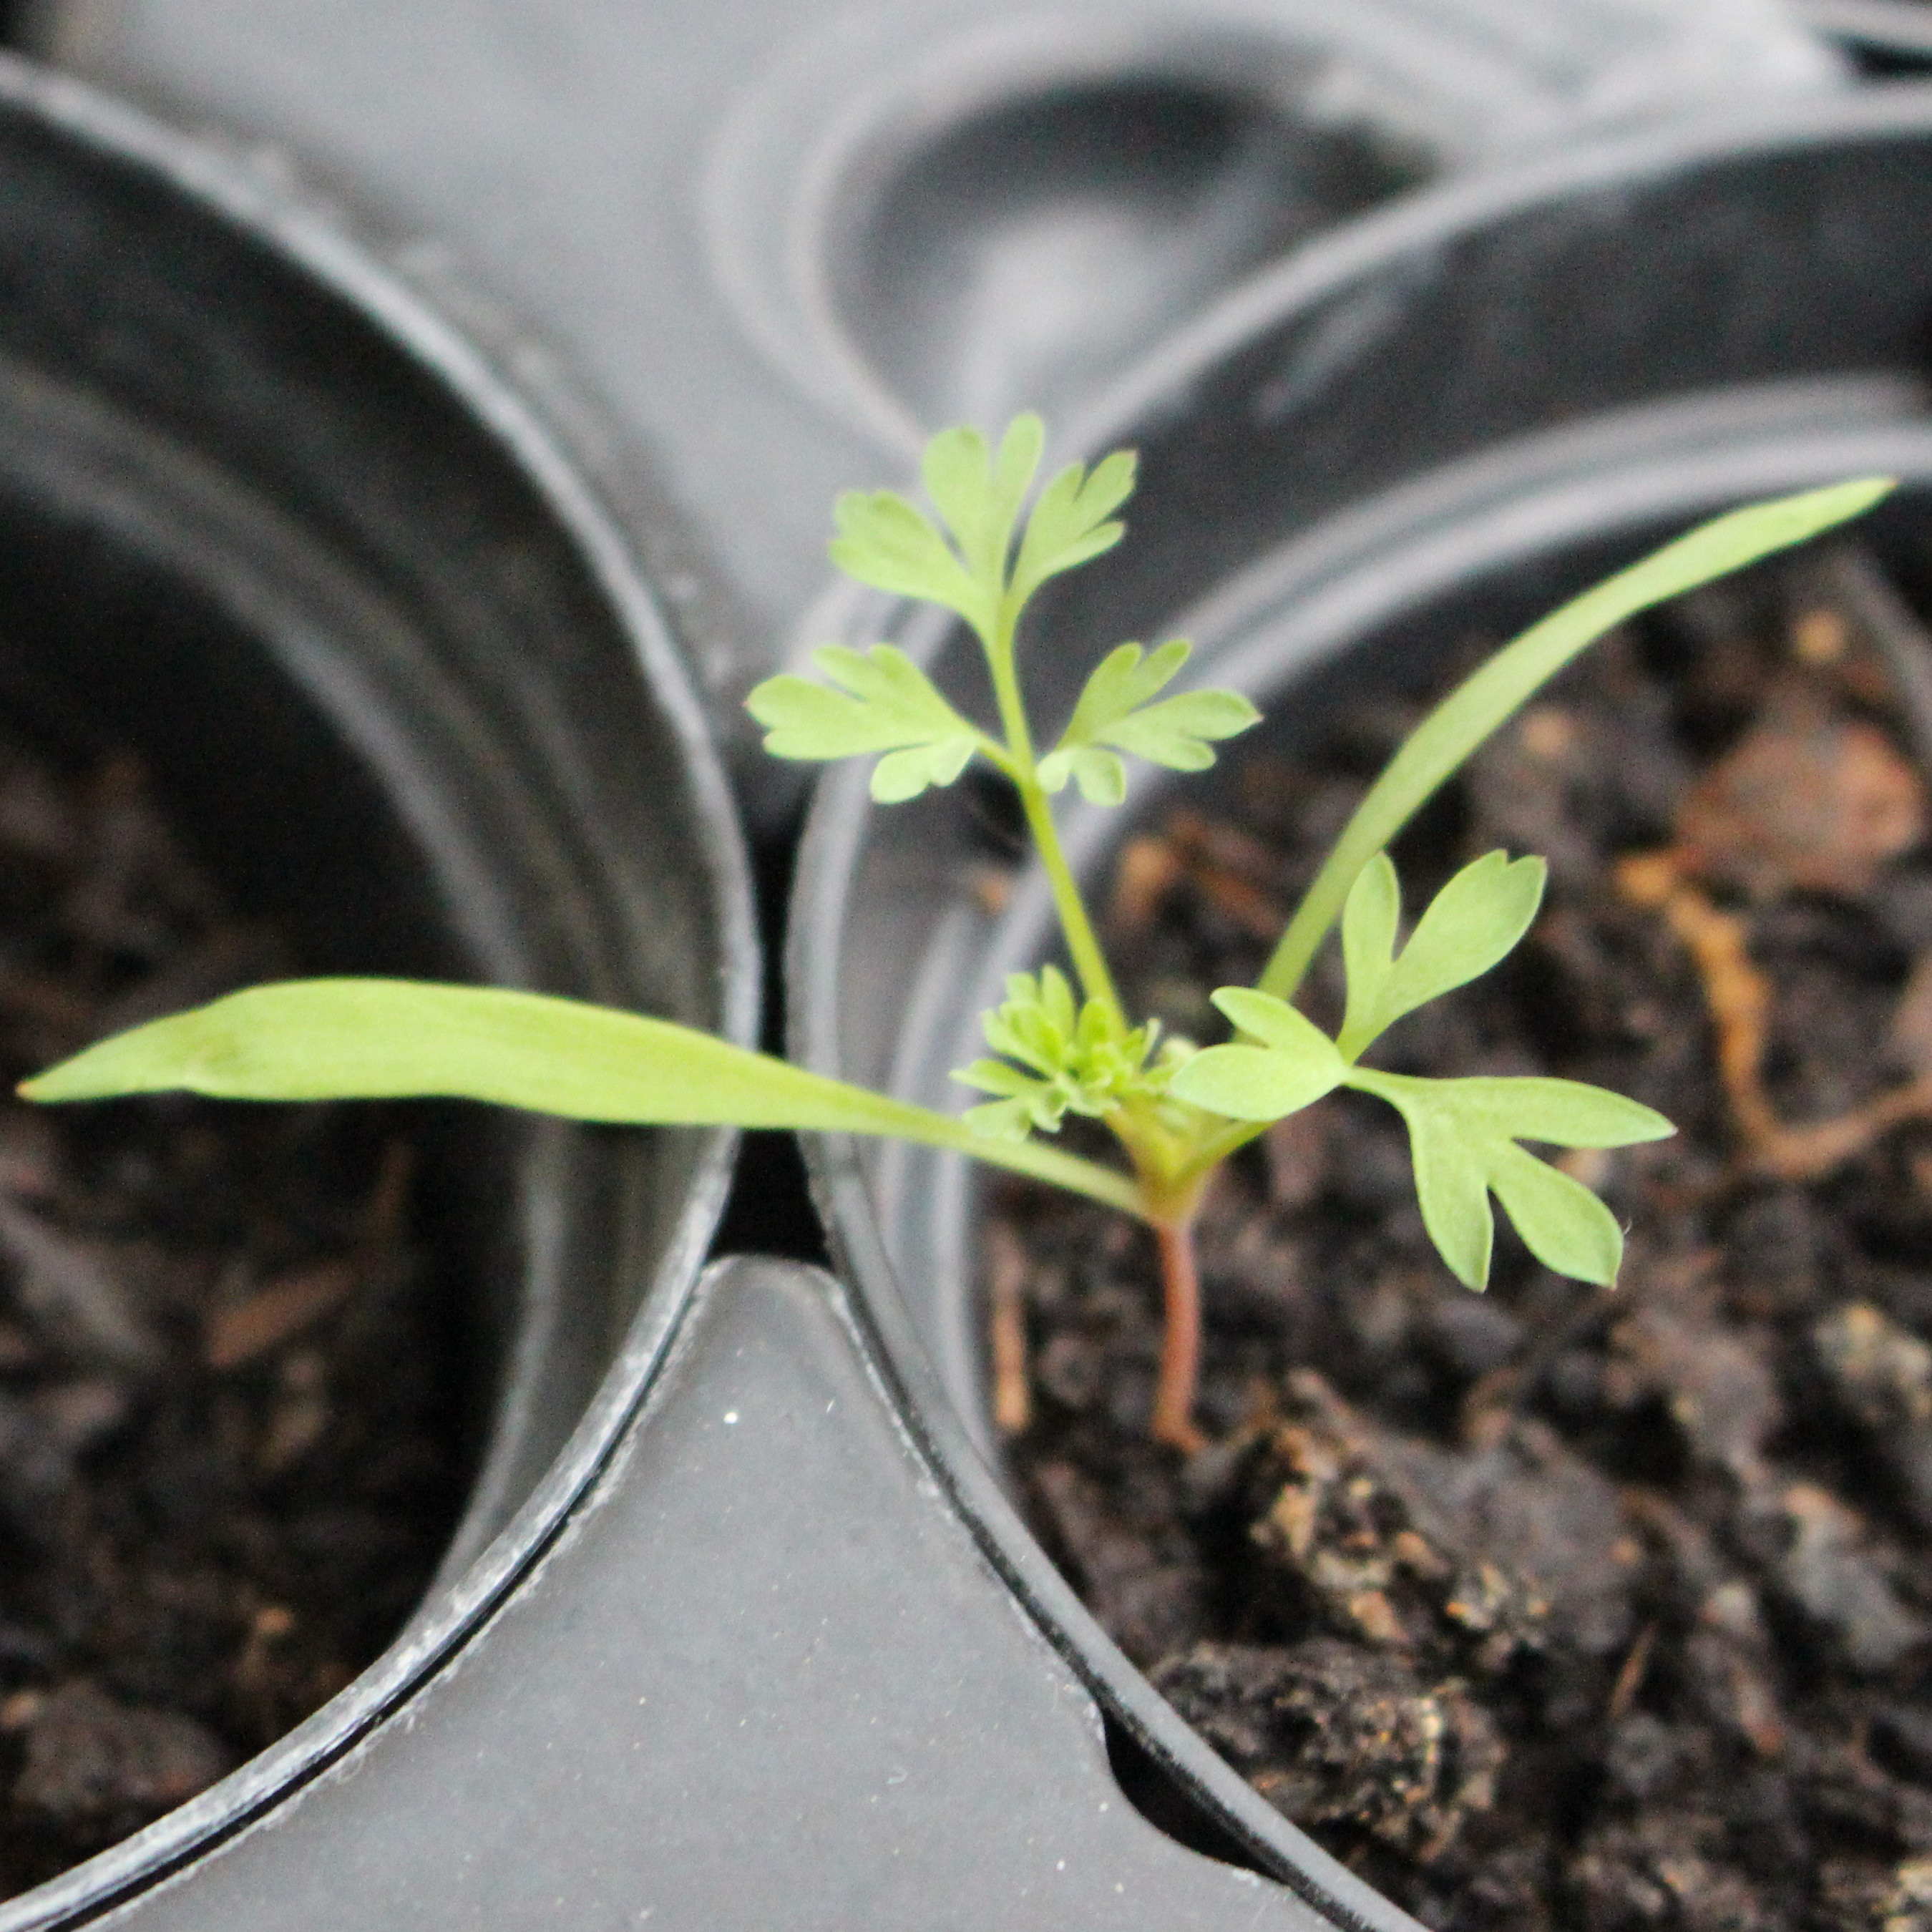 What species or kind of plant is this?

Fumaria officinalis
